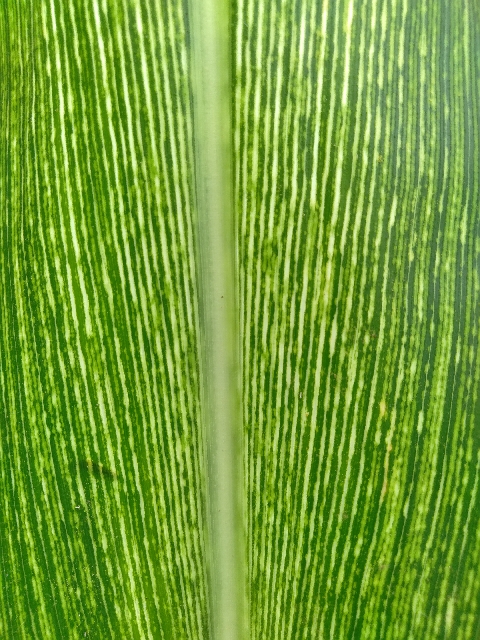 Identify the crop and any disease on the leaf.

maize, maize streak virus
